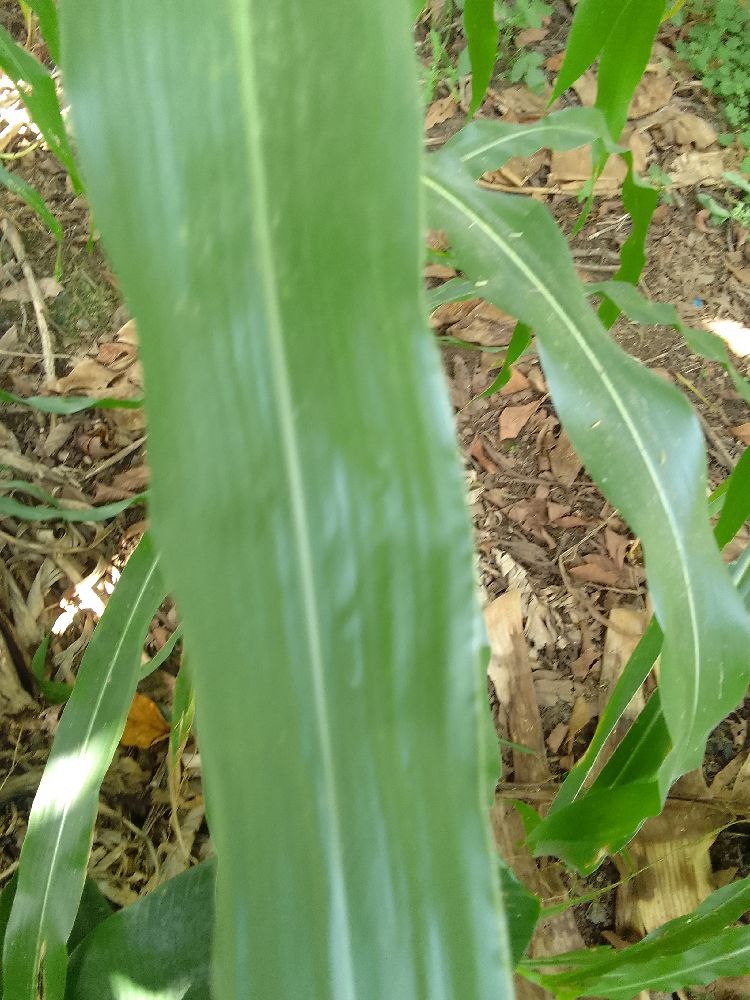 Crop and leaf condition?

maize, healthy
